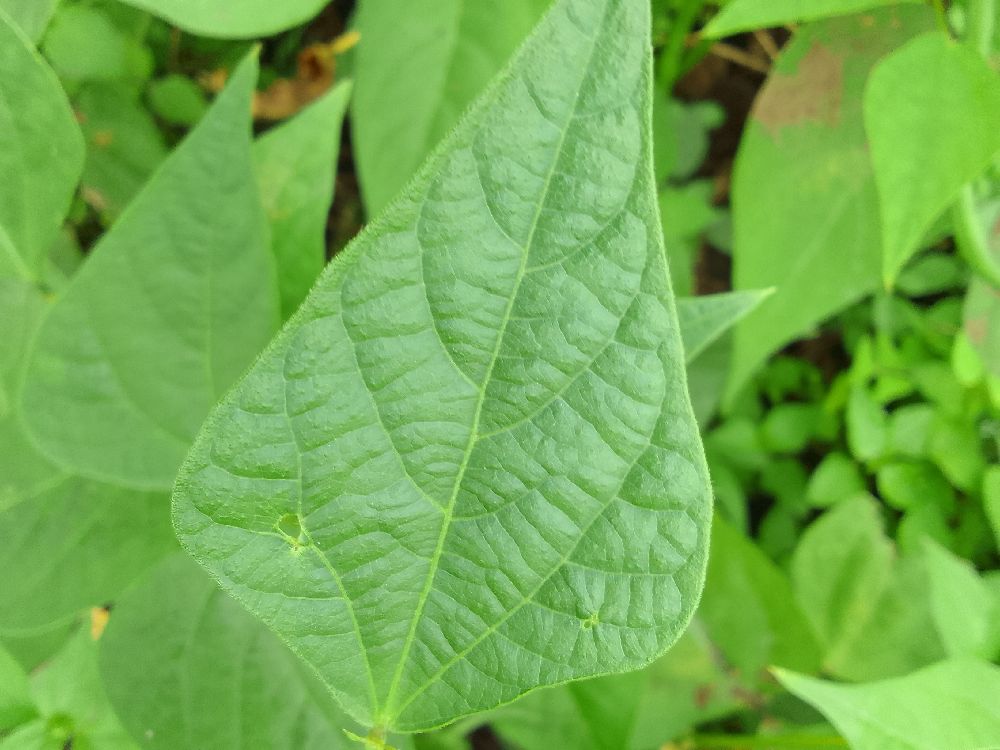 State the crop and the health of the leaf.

common bean, healthy
